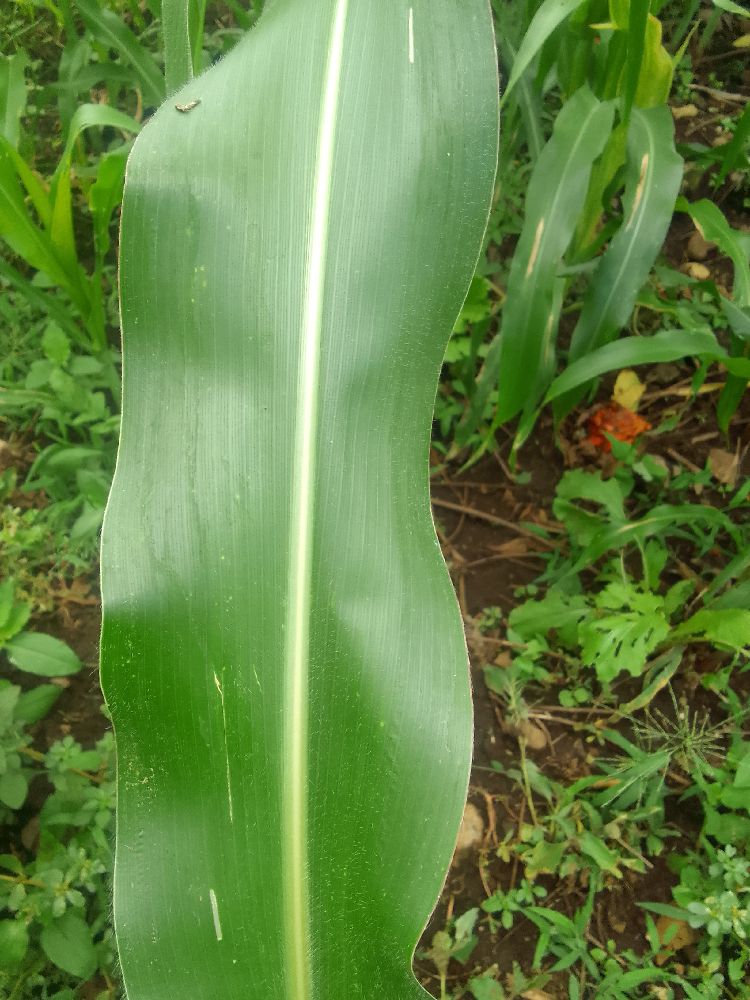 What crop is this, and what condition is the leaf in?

maize, maize lethal necrosis
